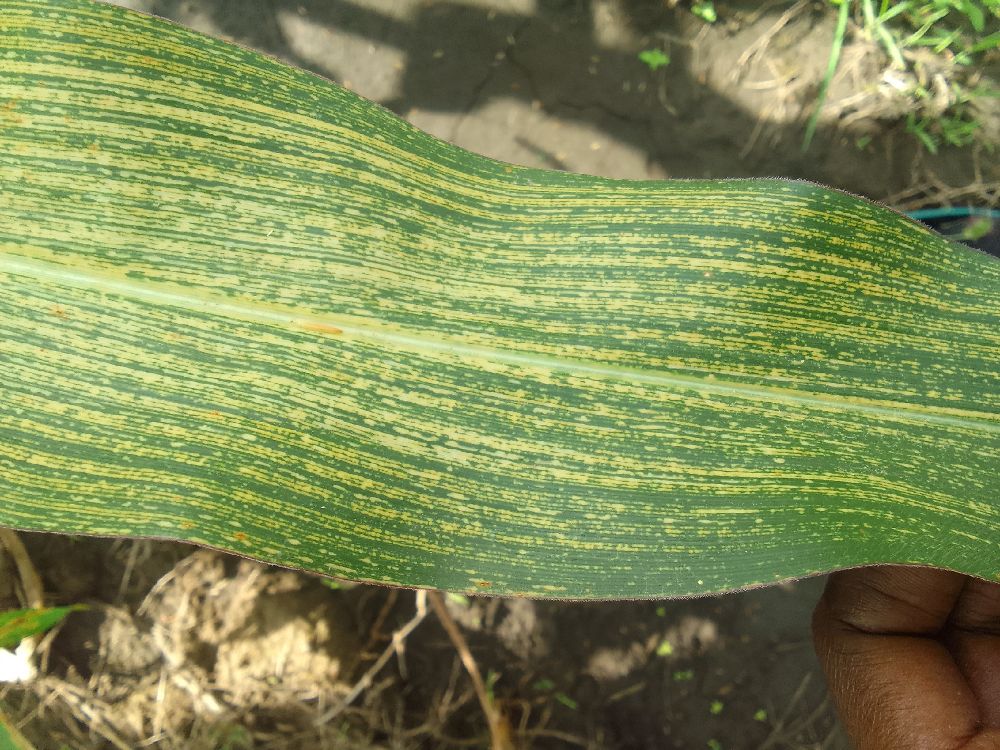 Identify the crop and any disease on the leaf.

maize, maize streak virus
